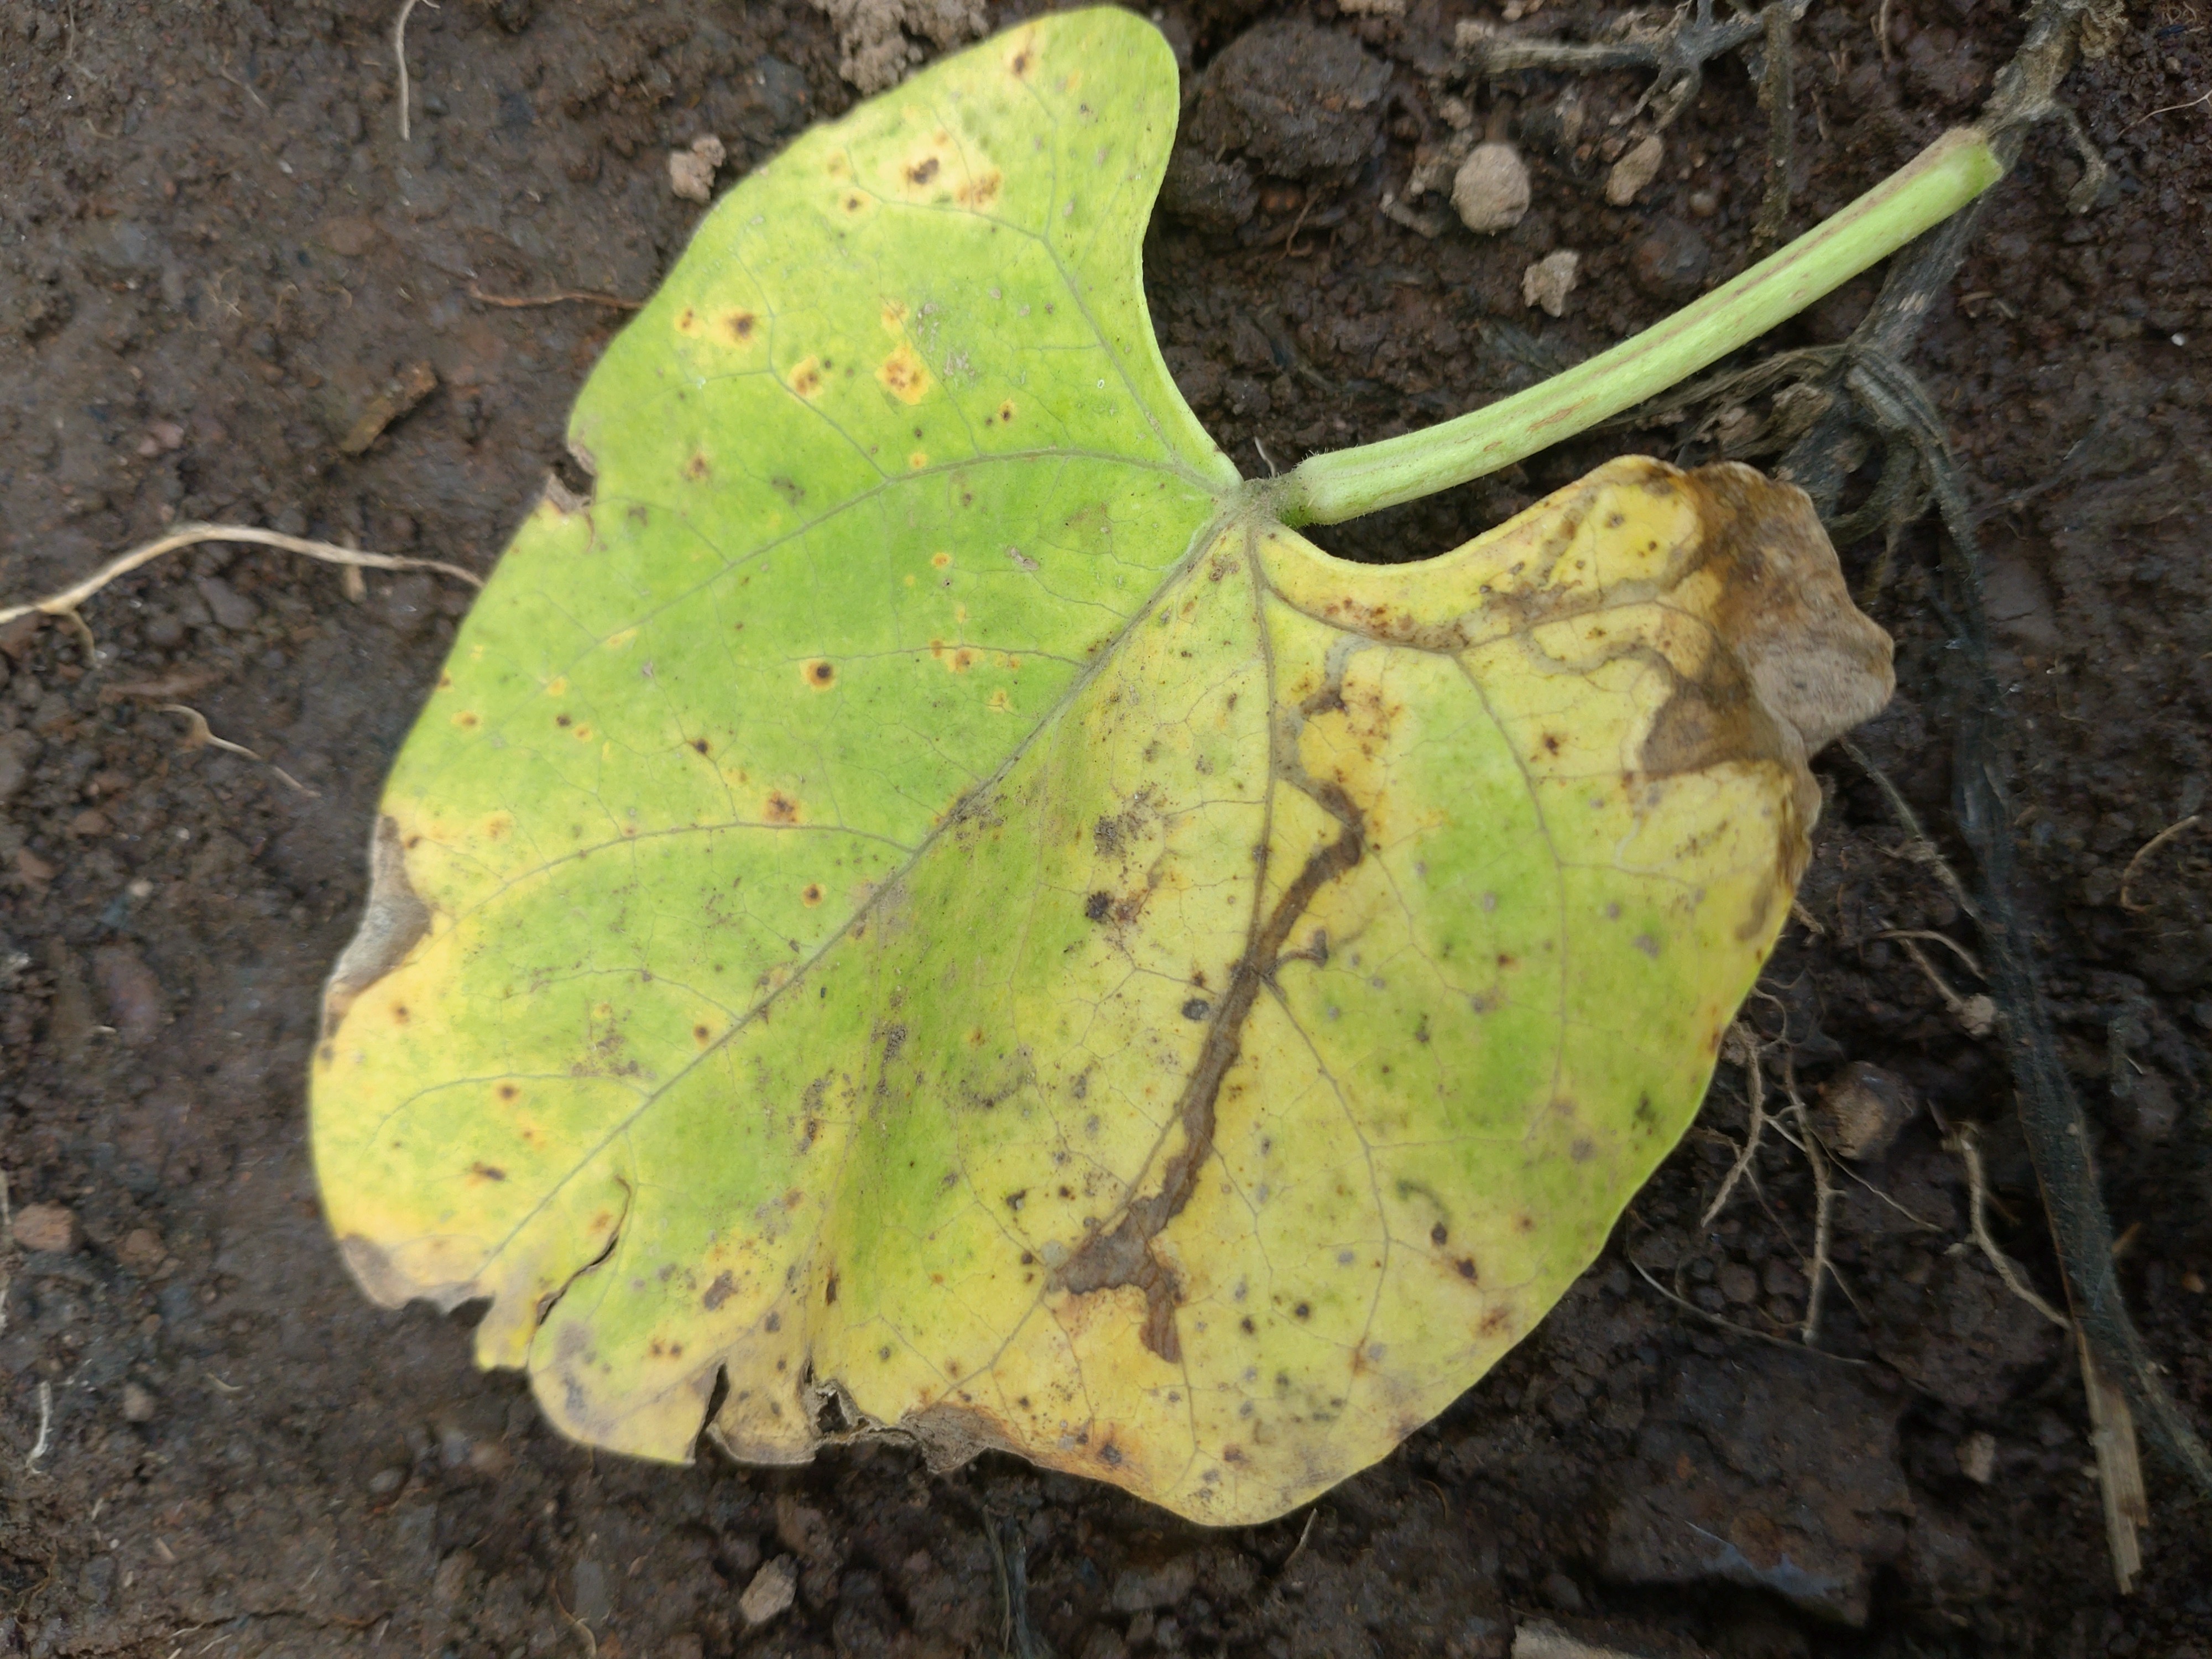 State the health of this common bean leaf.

rust
